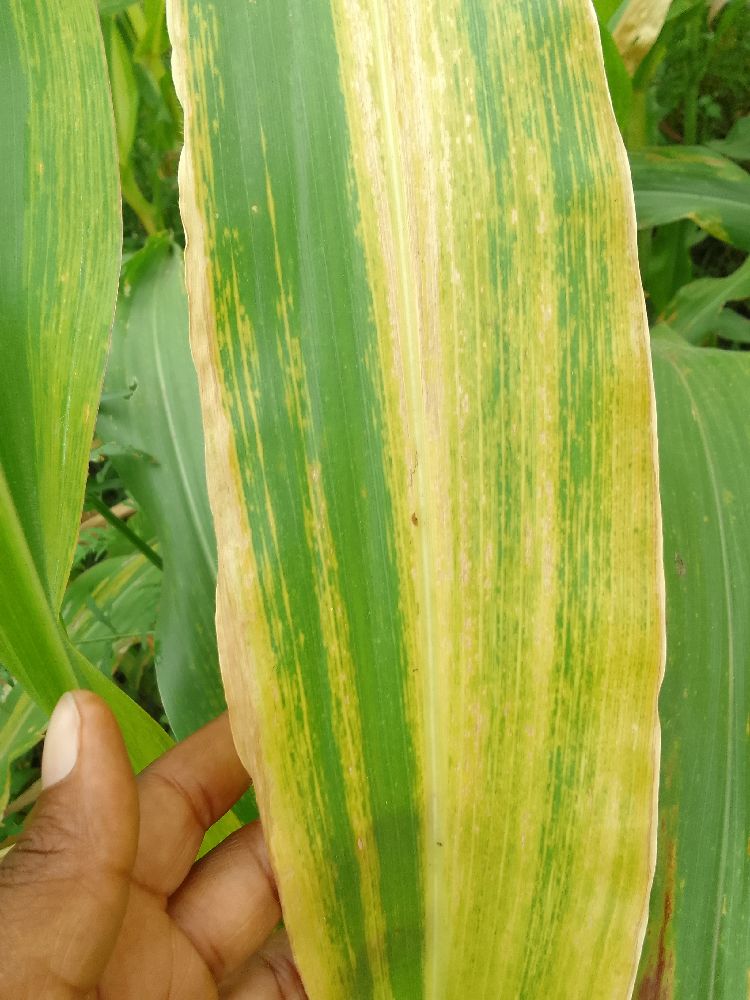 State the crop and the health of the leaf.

maize, maize lethal necrosis
